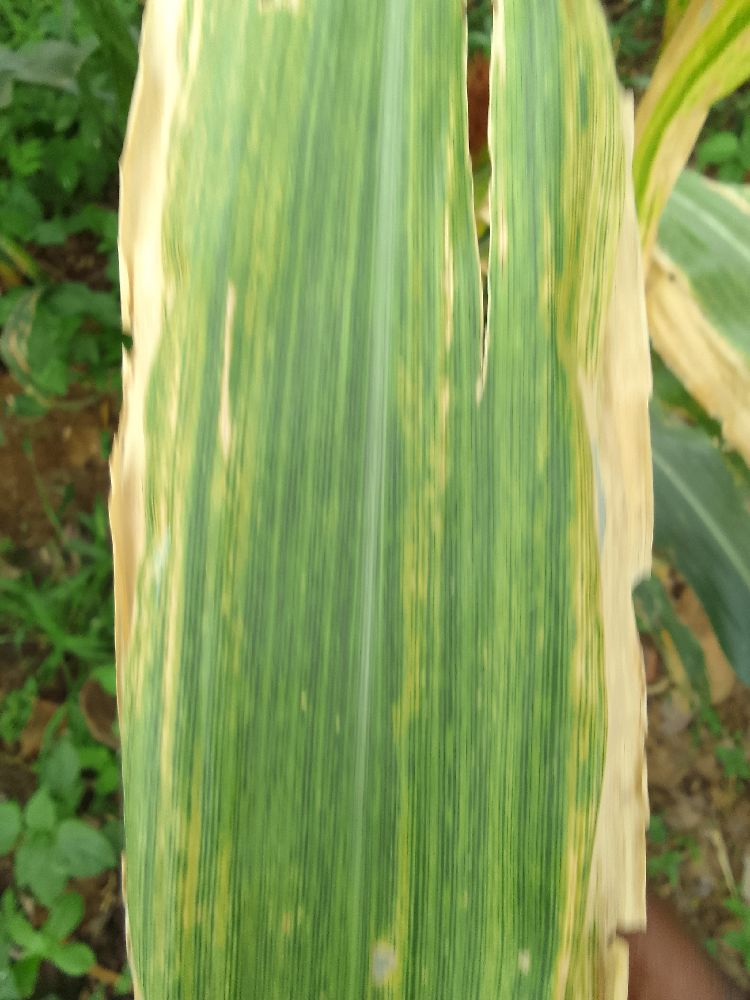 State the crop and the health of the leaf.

maize, maize lethal necrosis
